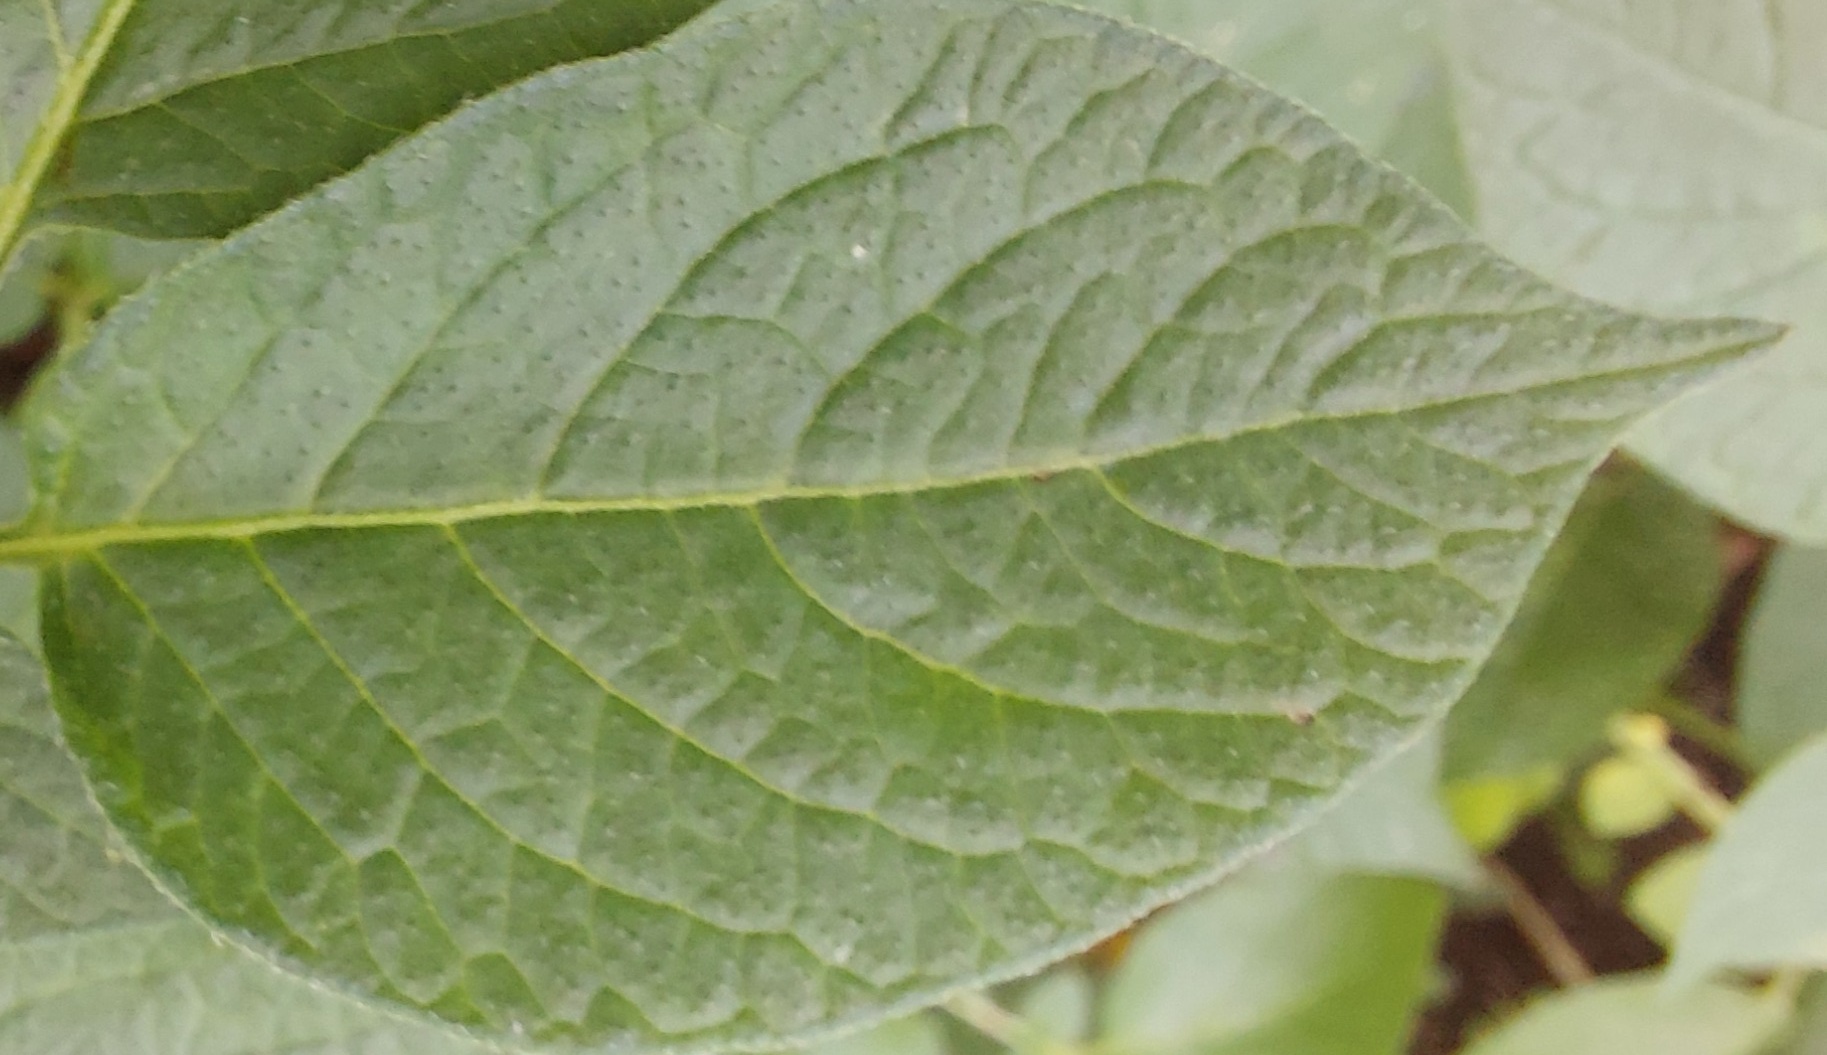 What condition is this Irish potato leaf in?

healthy
